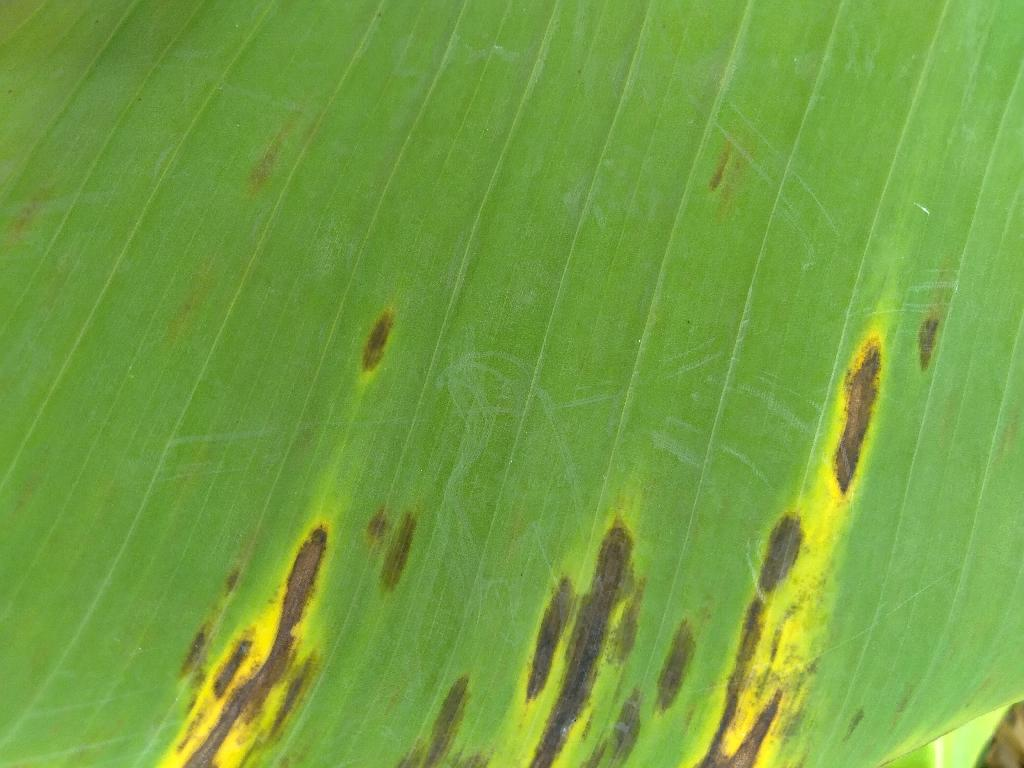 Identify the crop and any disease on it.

banana, black sigatoka
